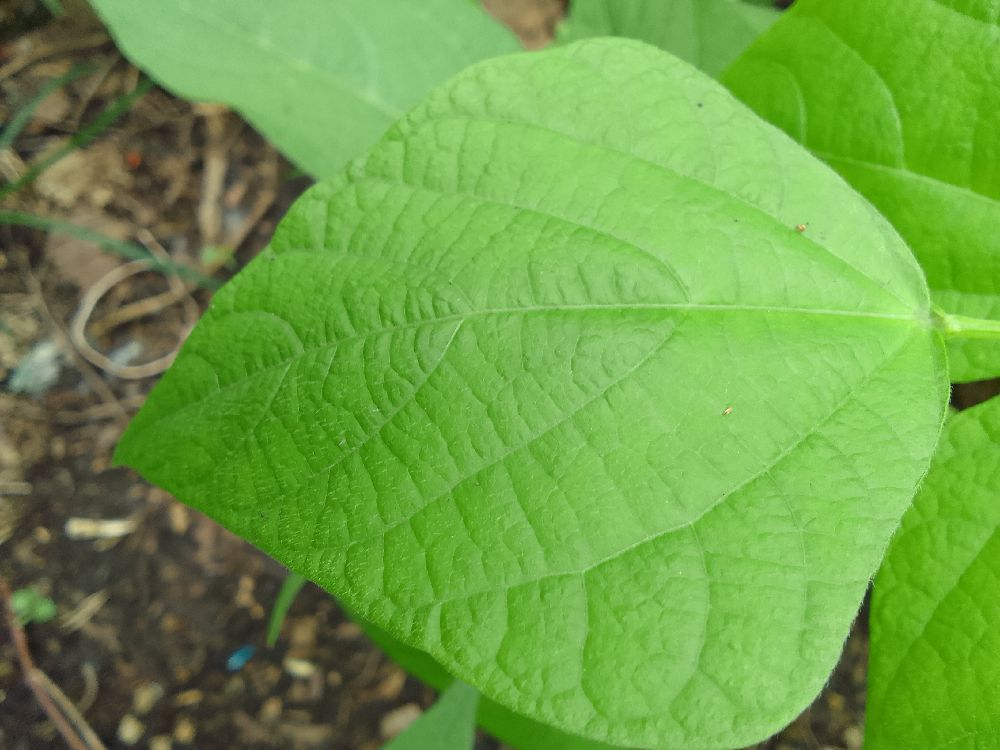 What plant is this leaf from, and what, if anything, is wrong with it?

common bean, healthy
